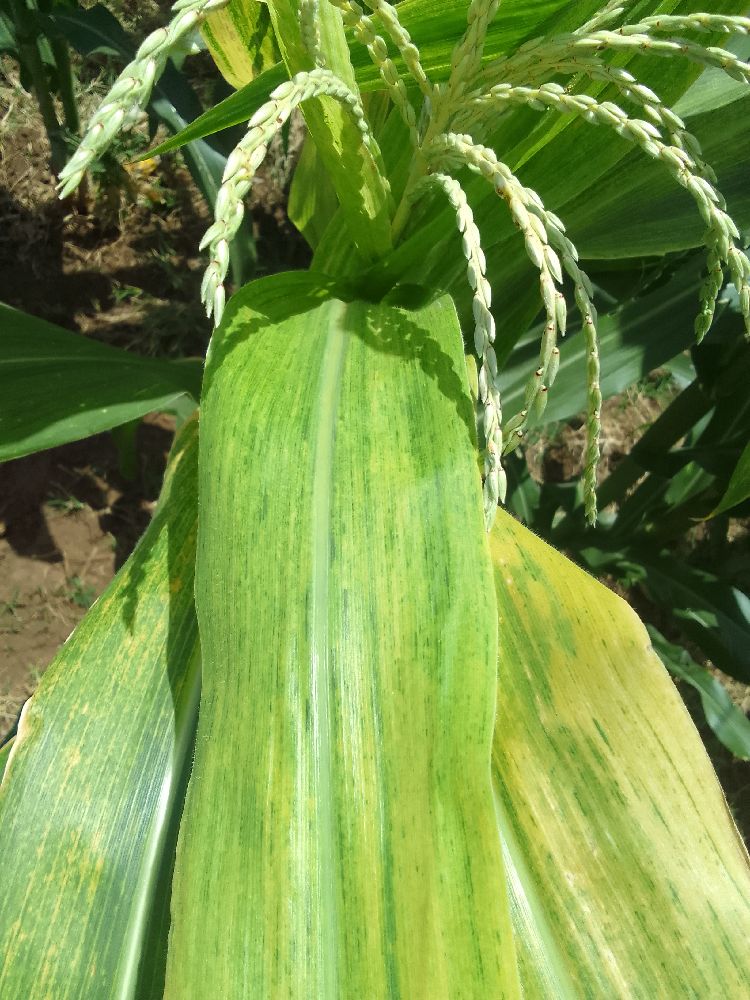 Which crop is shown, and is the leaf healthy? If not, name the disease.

maize, maize lethal necrosis
